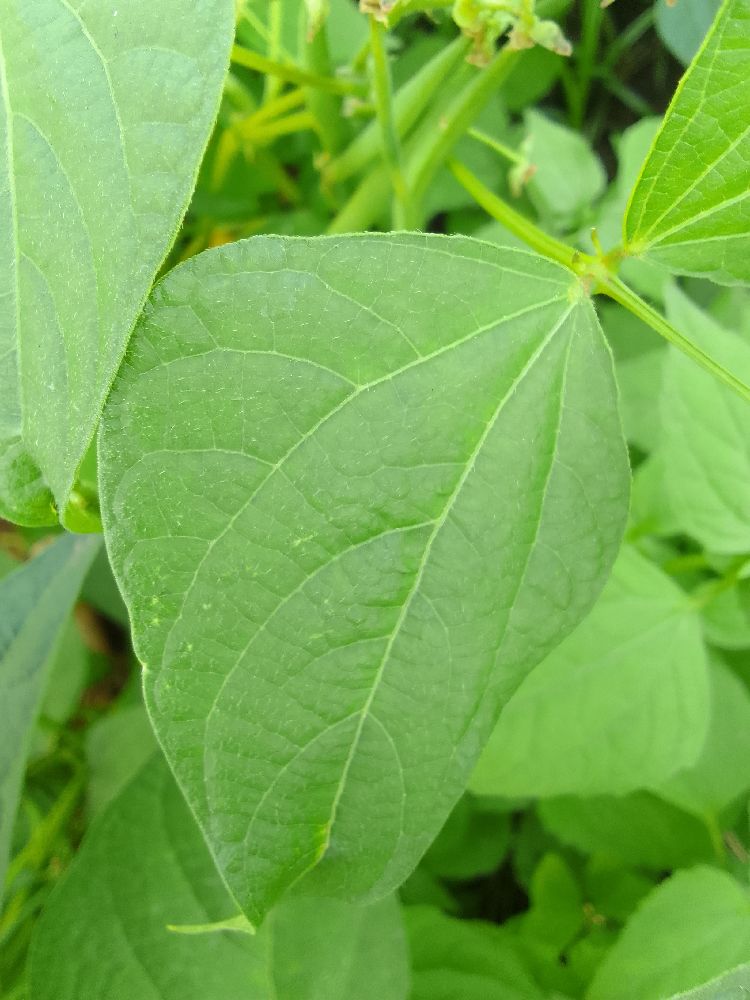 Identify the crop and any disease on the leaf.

common bean, healthy
